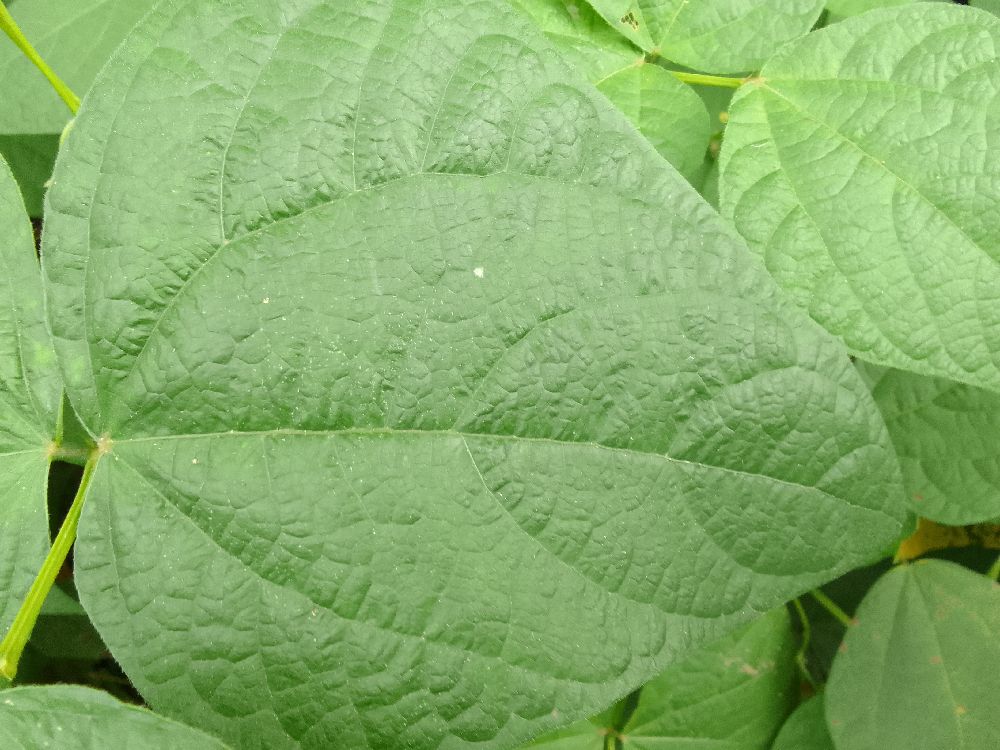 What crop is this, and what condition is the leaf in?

common bean, healthy
